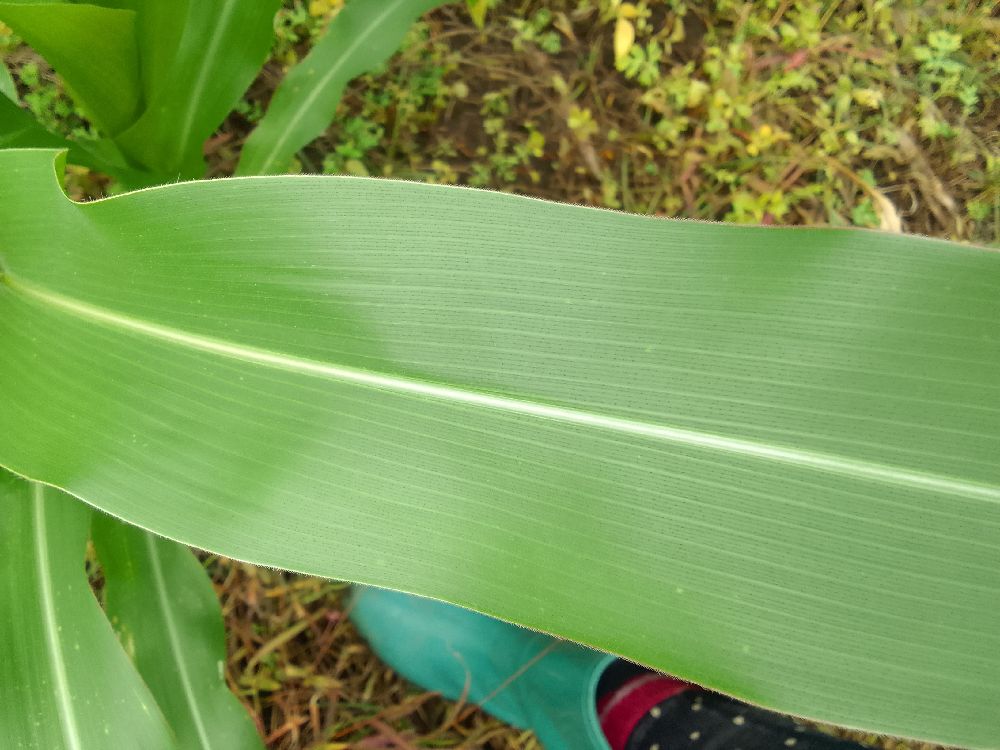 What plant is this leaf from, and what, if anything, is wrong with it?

maize, healthy
